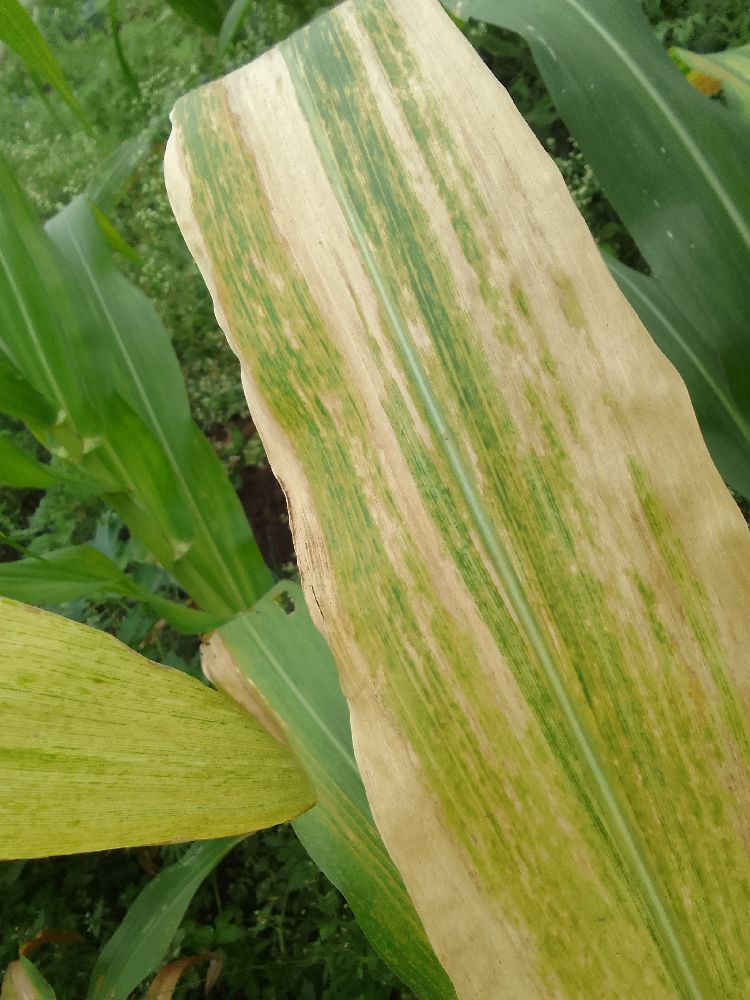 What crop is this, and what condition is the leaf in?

maize, maize lethal necrosis
